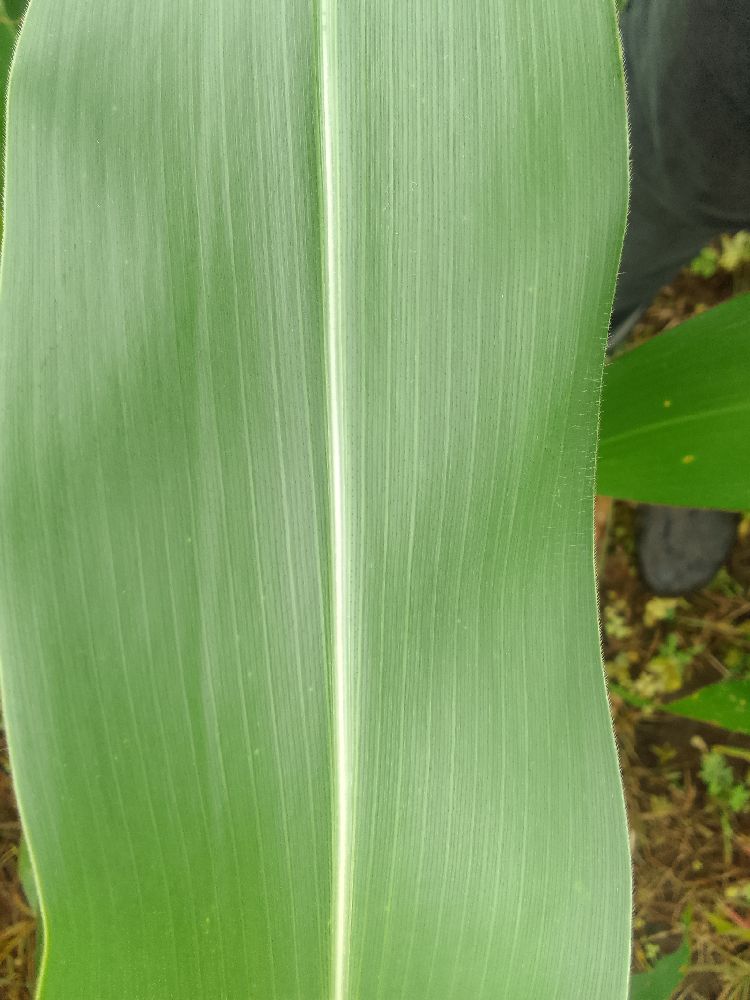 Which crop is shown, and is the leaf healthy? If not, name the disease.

maize, healthy
